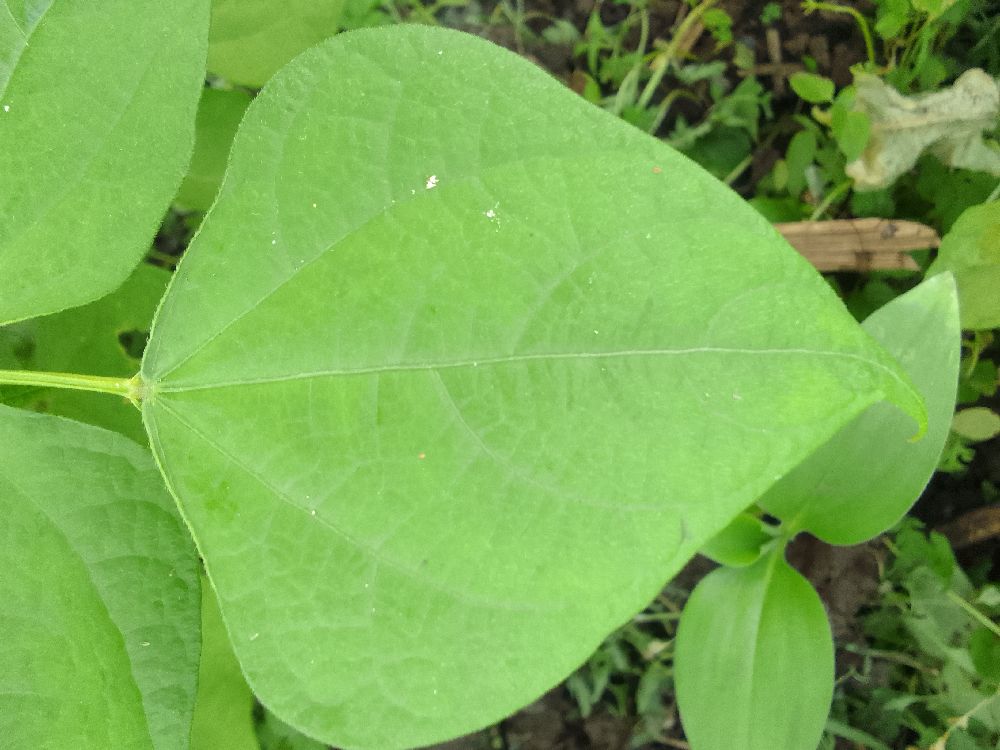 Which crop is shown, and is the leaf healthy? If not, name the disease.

common bean, healthy
